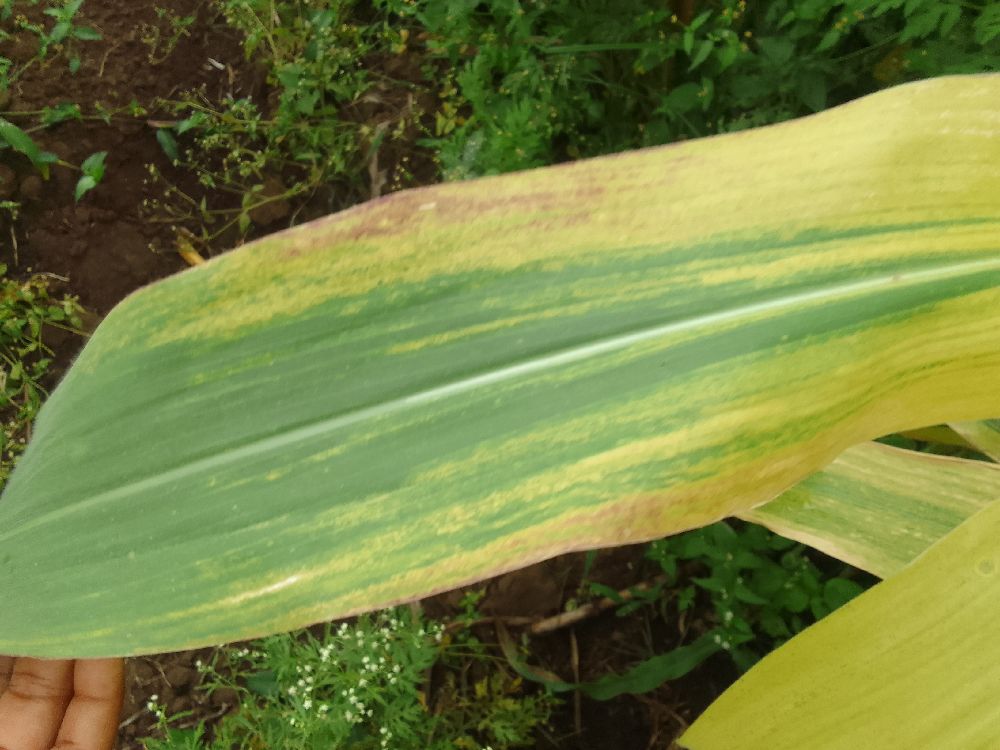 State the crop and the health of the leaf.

maize, maize lethal necrosis
